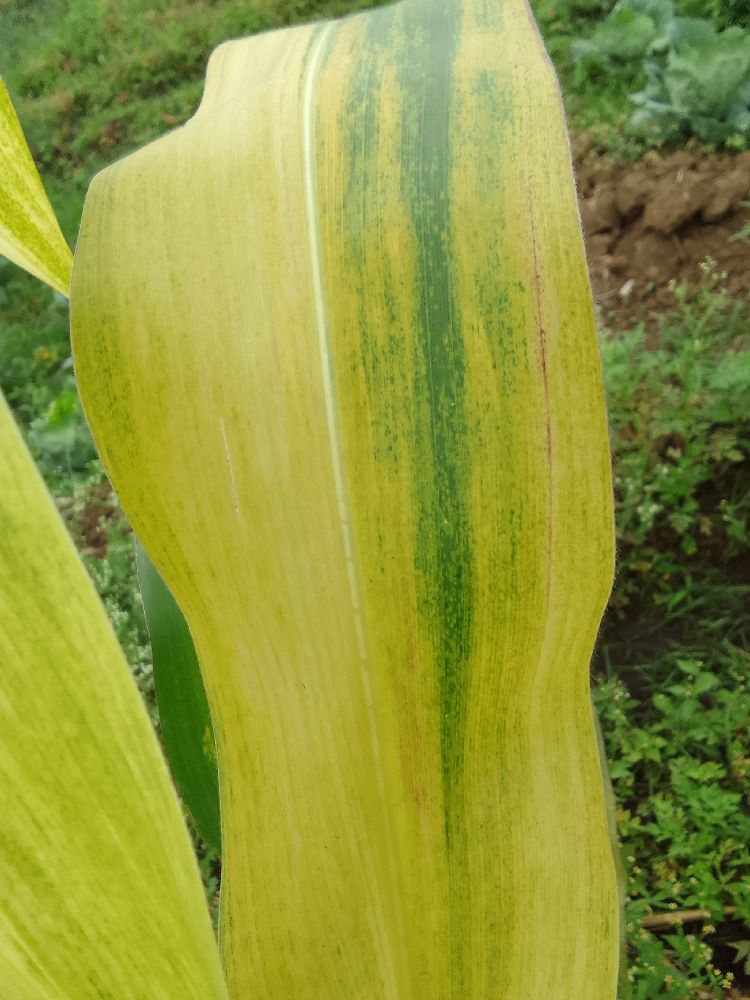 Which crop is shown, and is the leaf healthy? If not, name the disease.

maize, maize lethal necrosis
